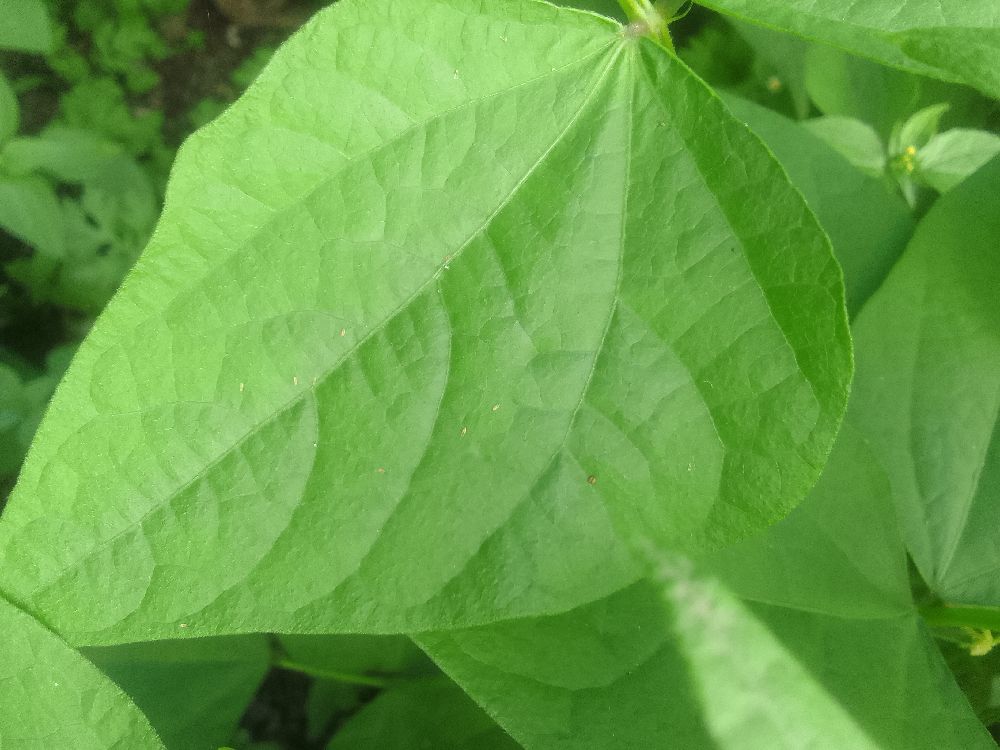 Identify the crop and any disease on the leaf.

common bean, healthy
